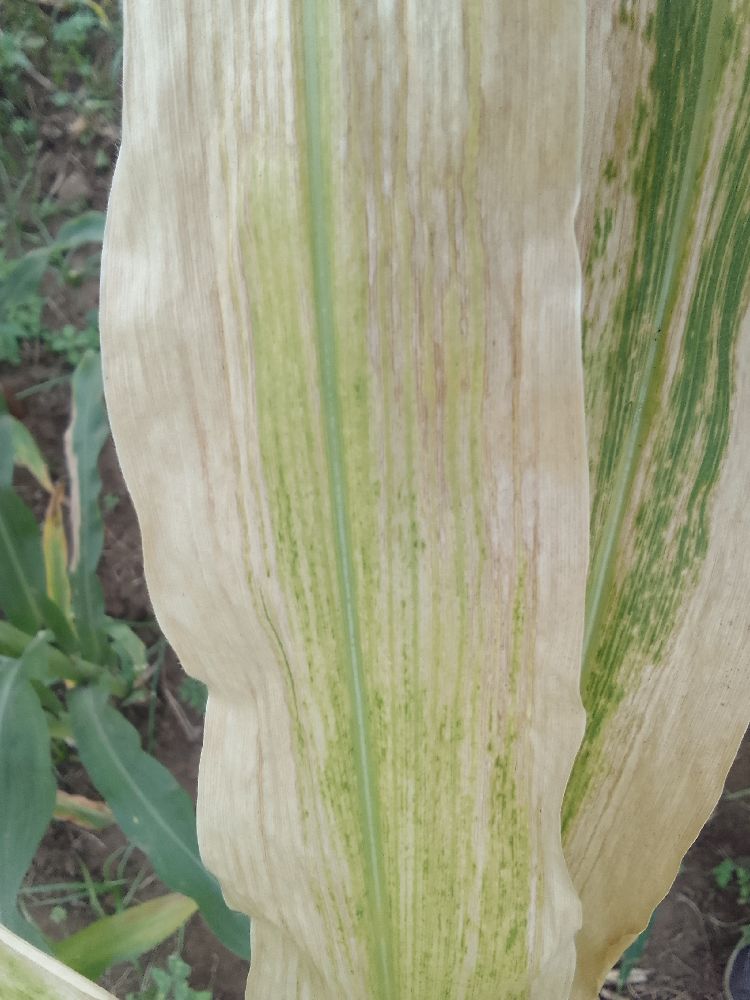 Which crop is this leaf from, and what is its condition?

maize, maize lethal necrosis
